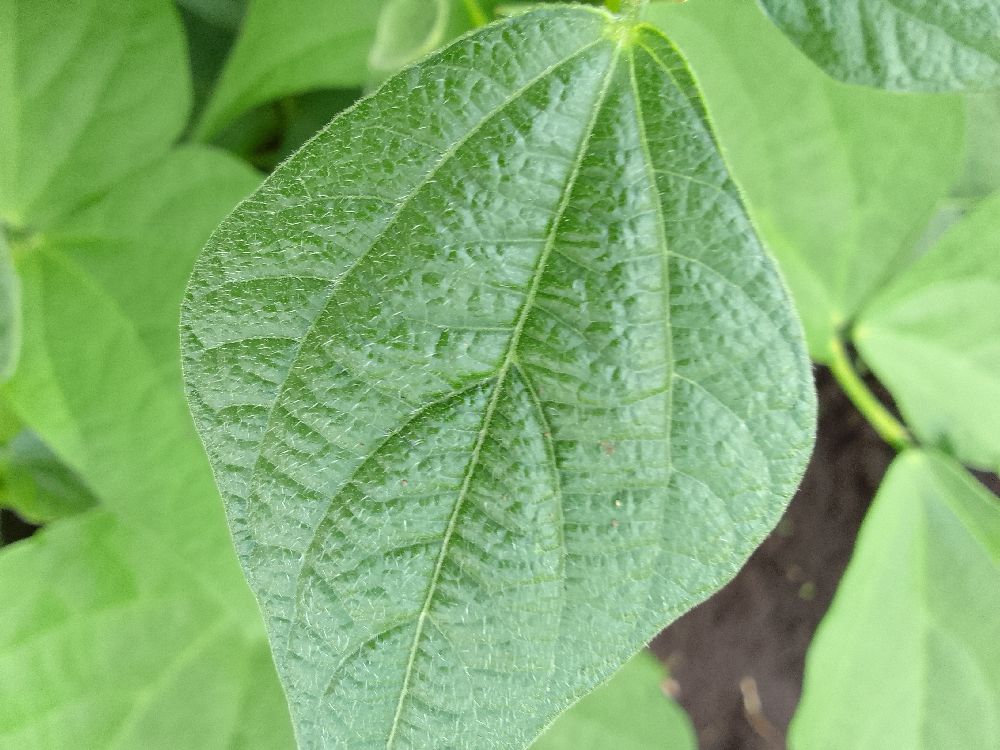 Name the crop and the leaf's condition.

common bean, healthy
